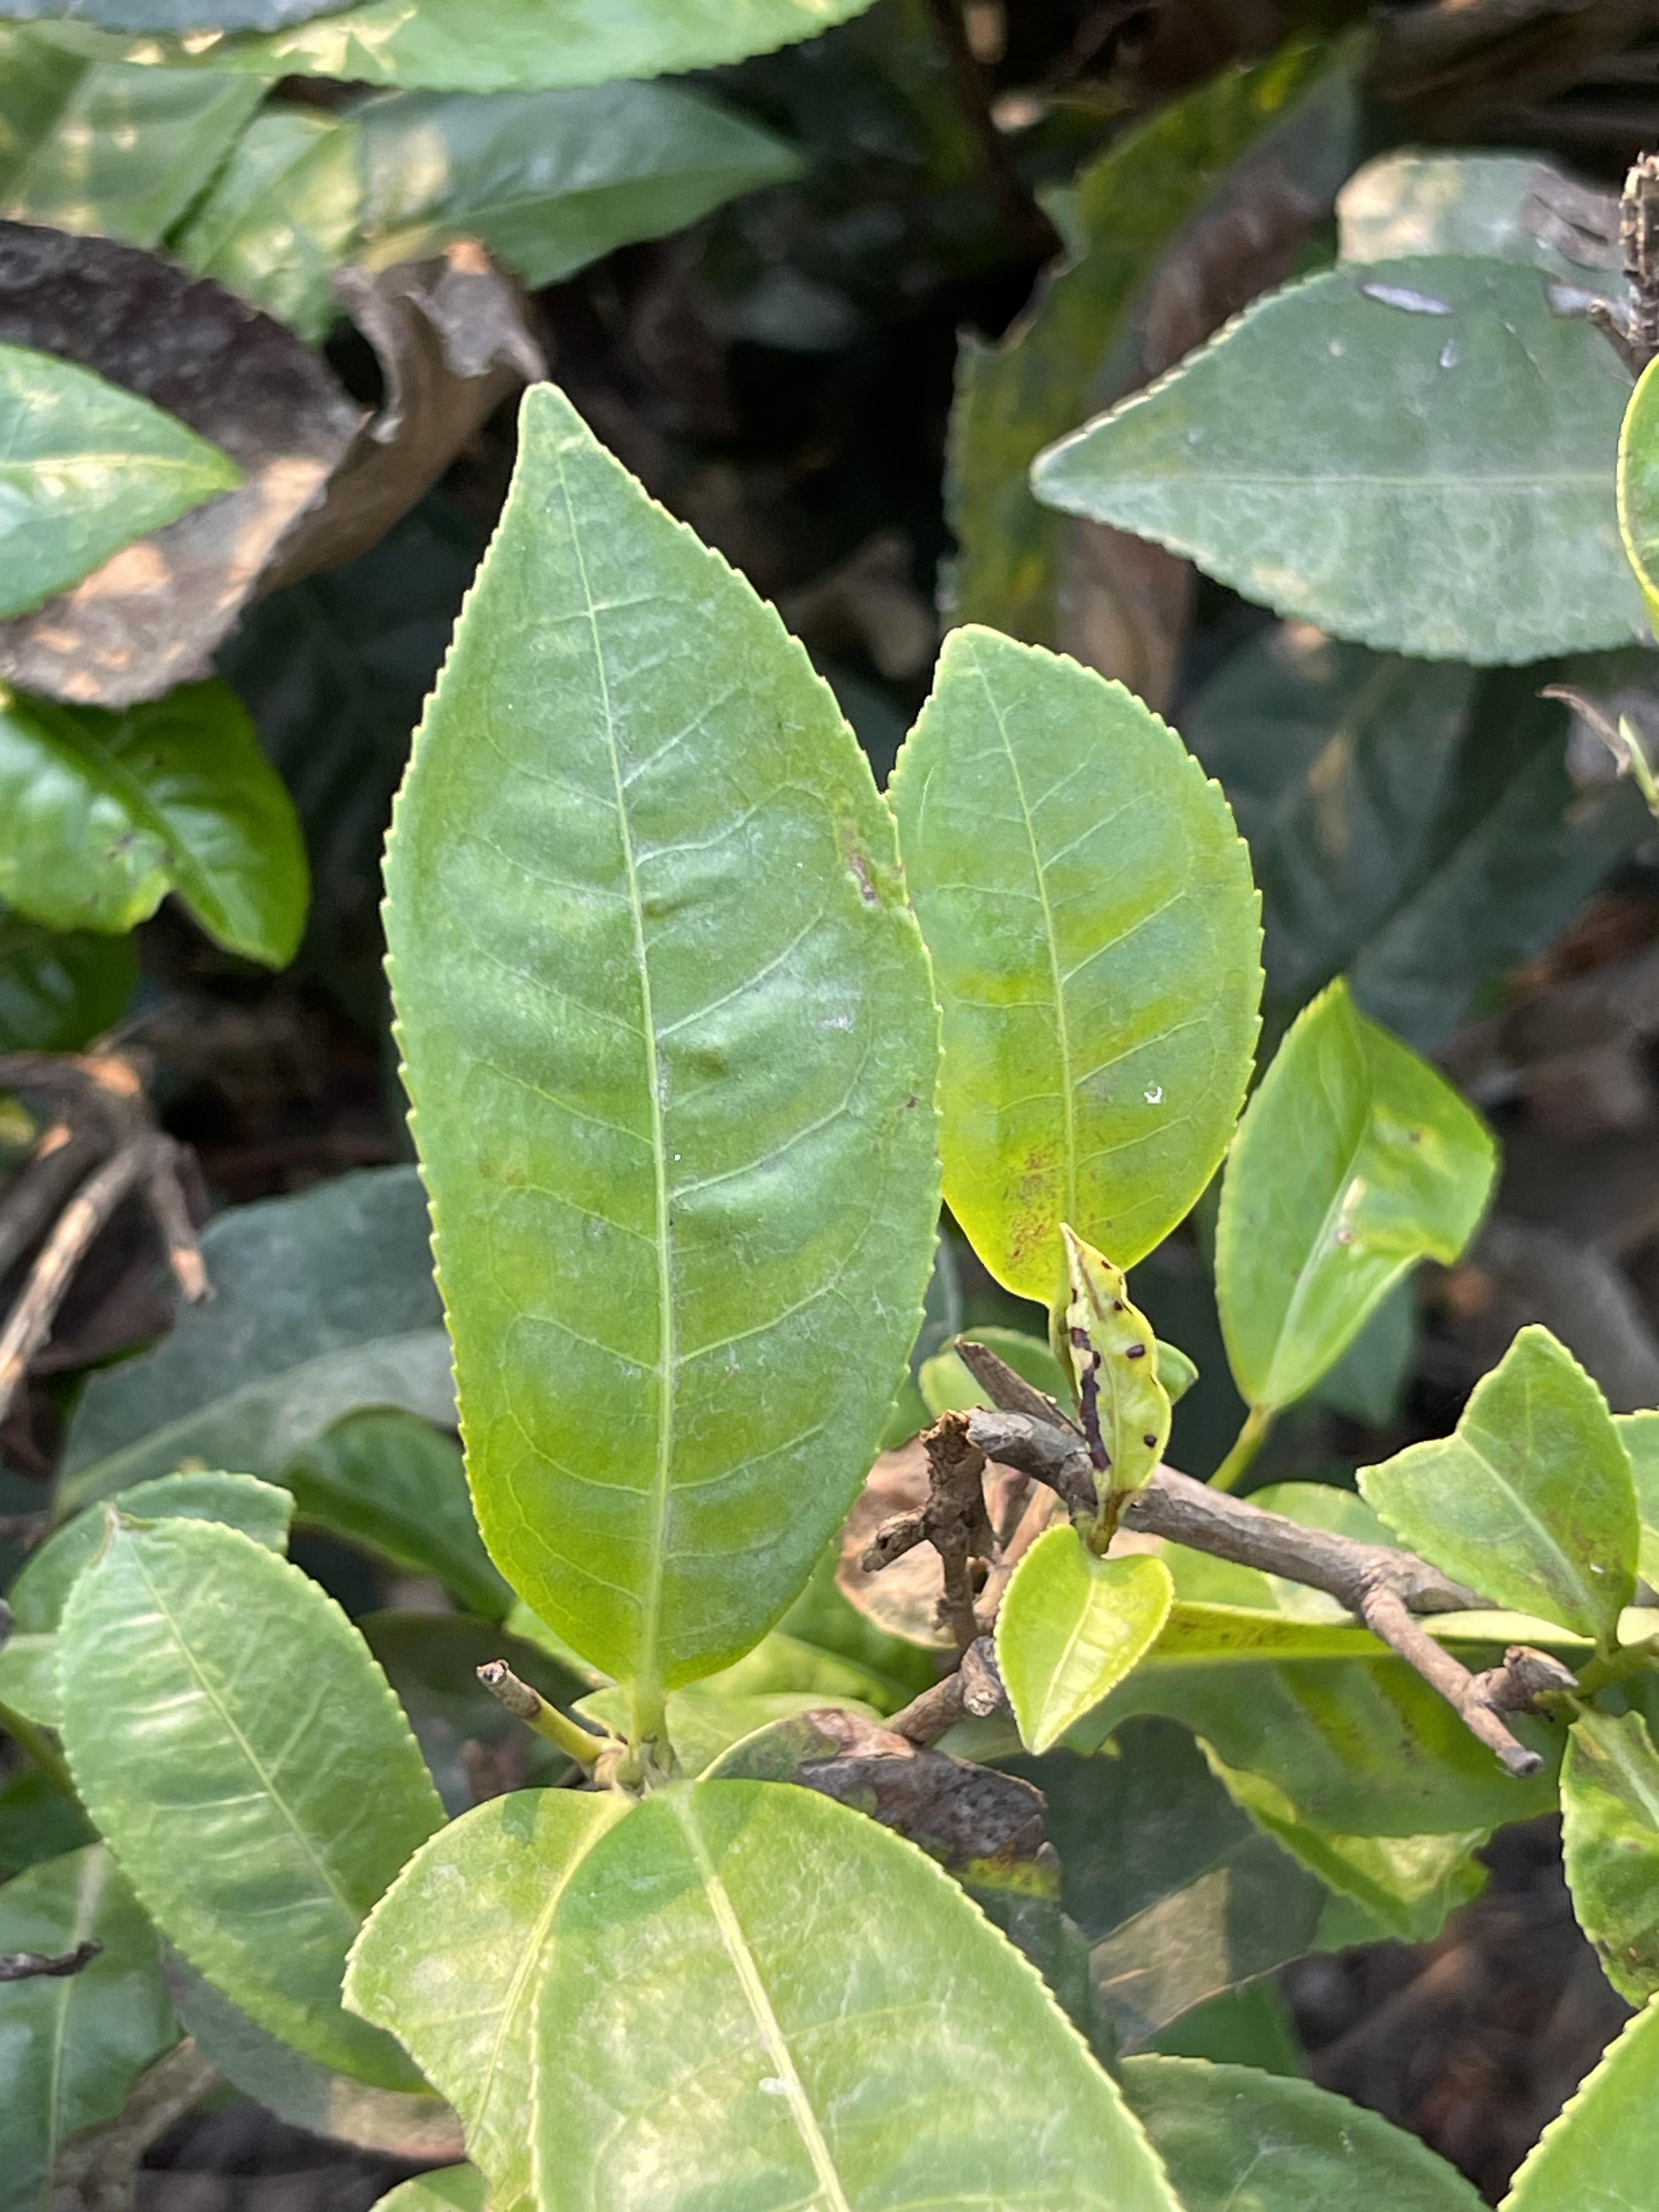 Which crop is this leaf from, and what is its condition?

tea, healthy leaf
